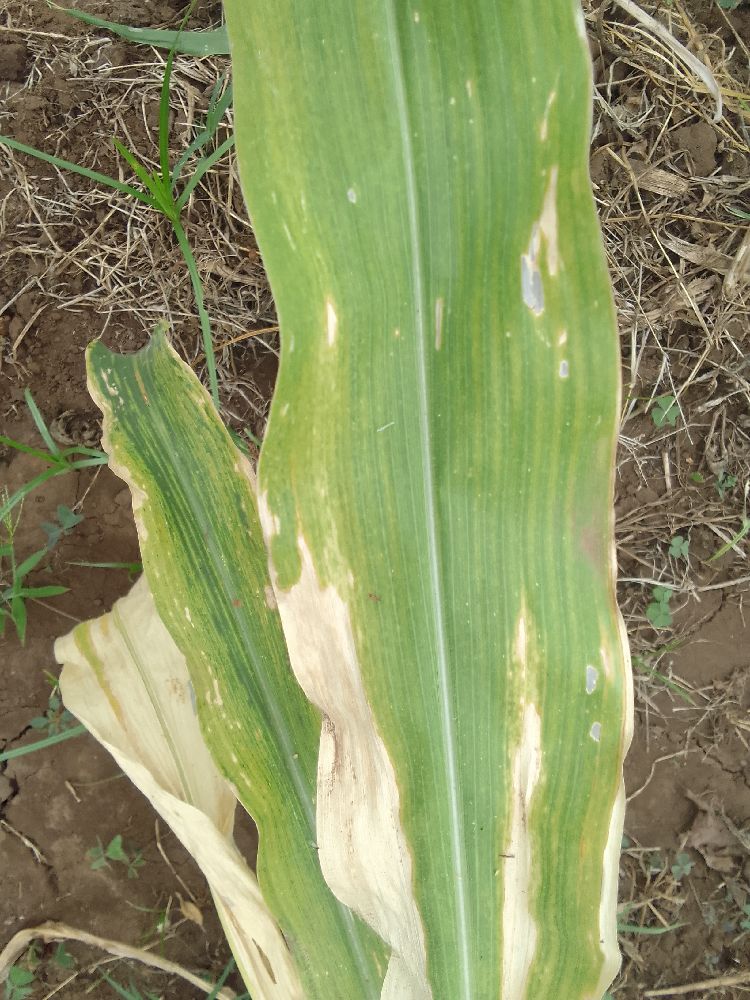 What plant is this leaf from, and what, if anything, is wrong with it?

maize, maize lethal necrosis
